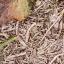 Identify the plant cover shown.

grass
